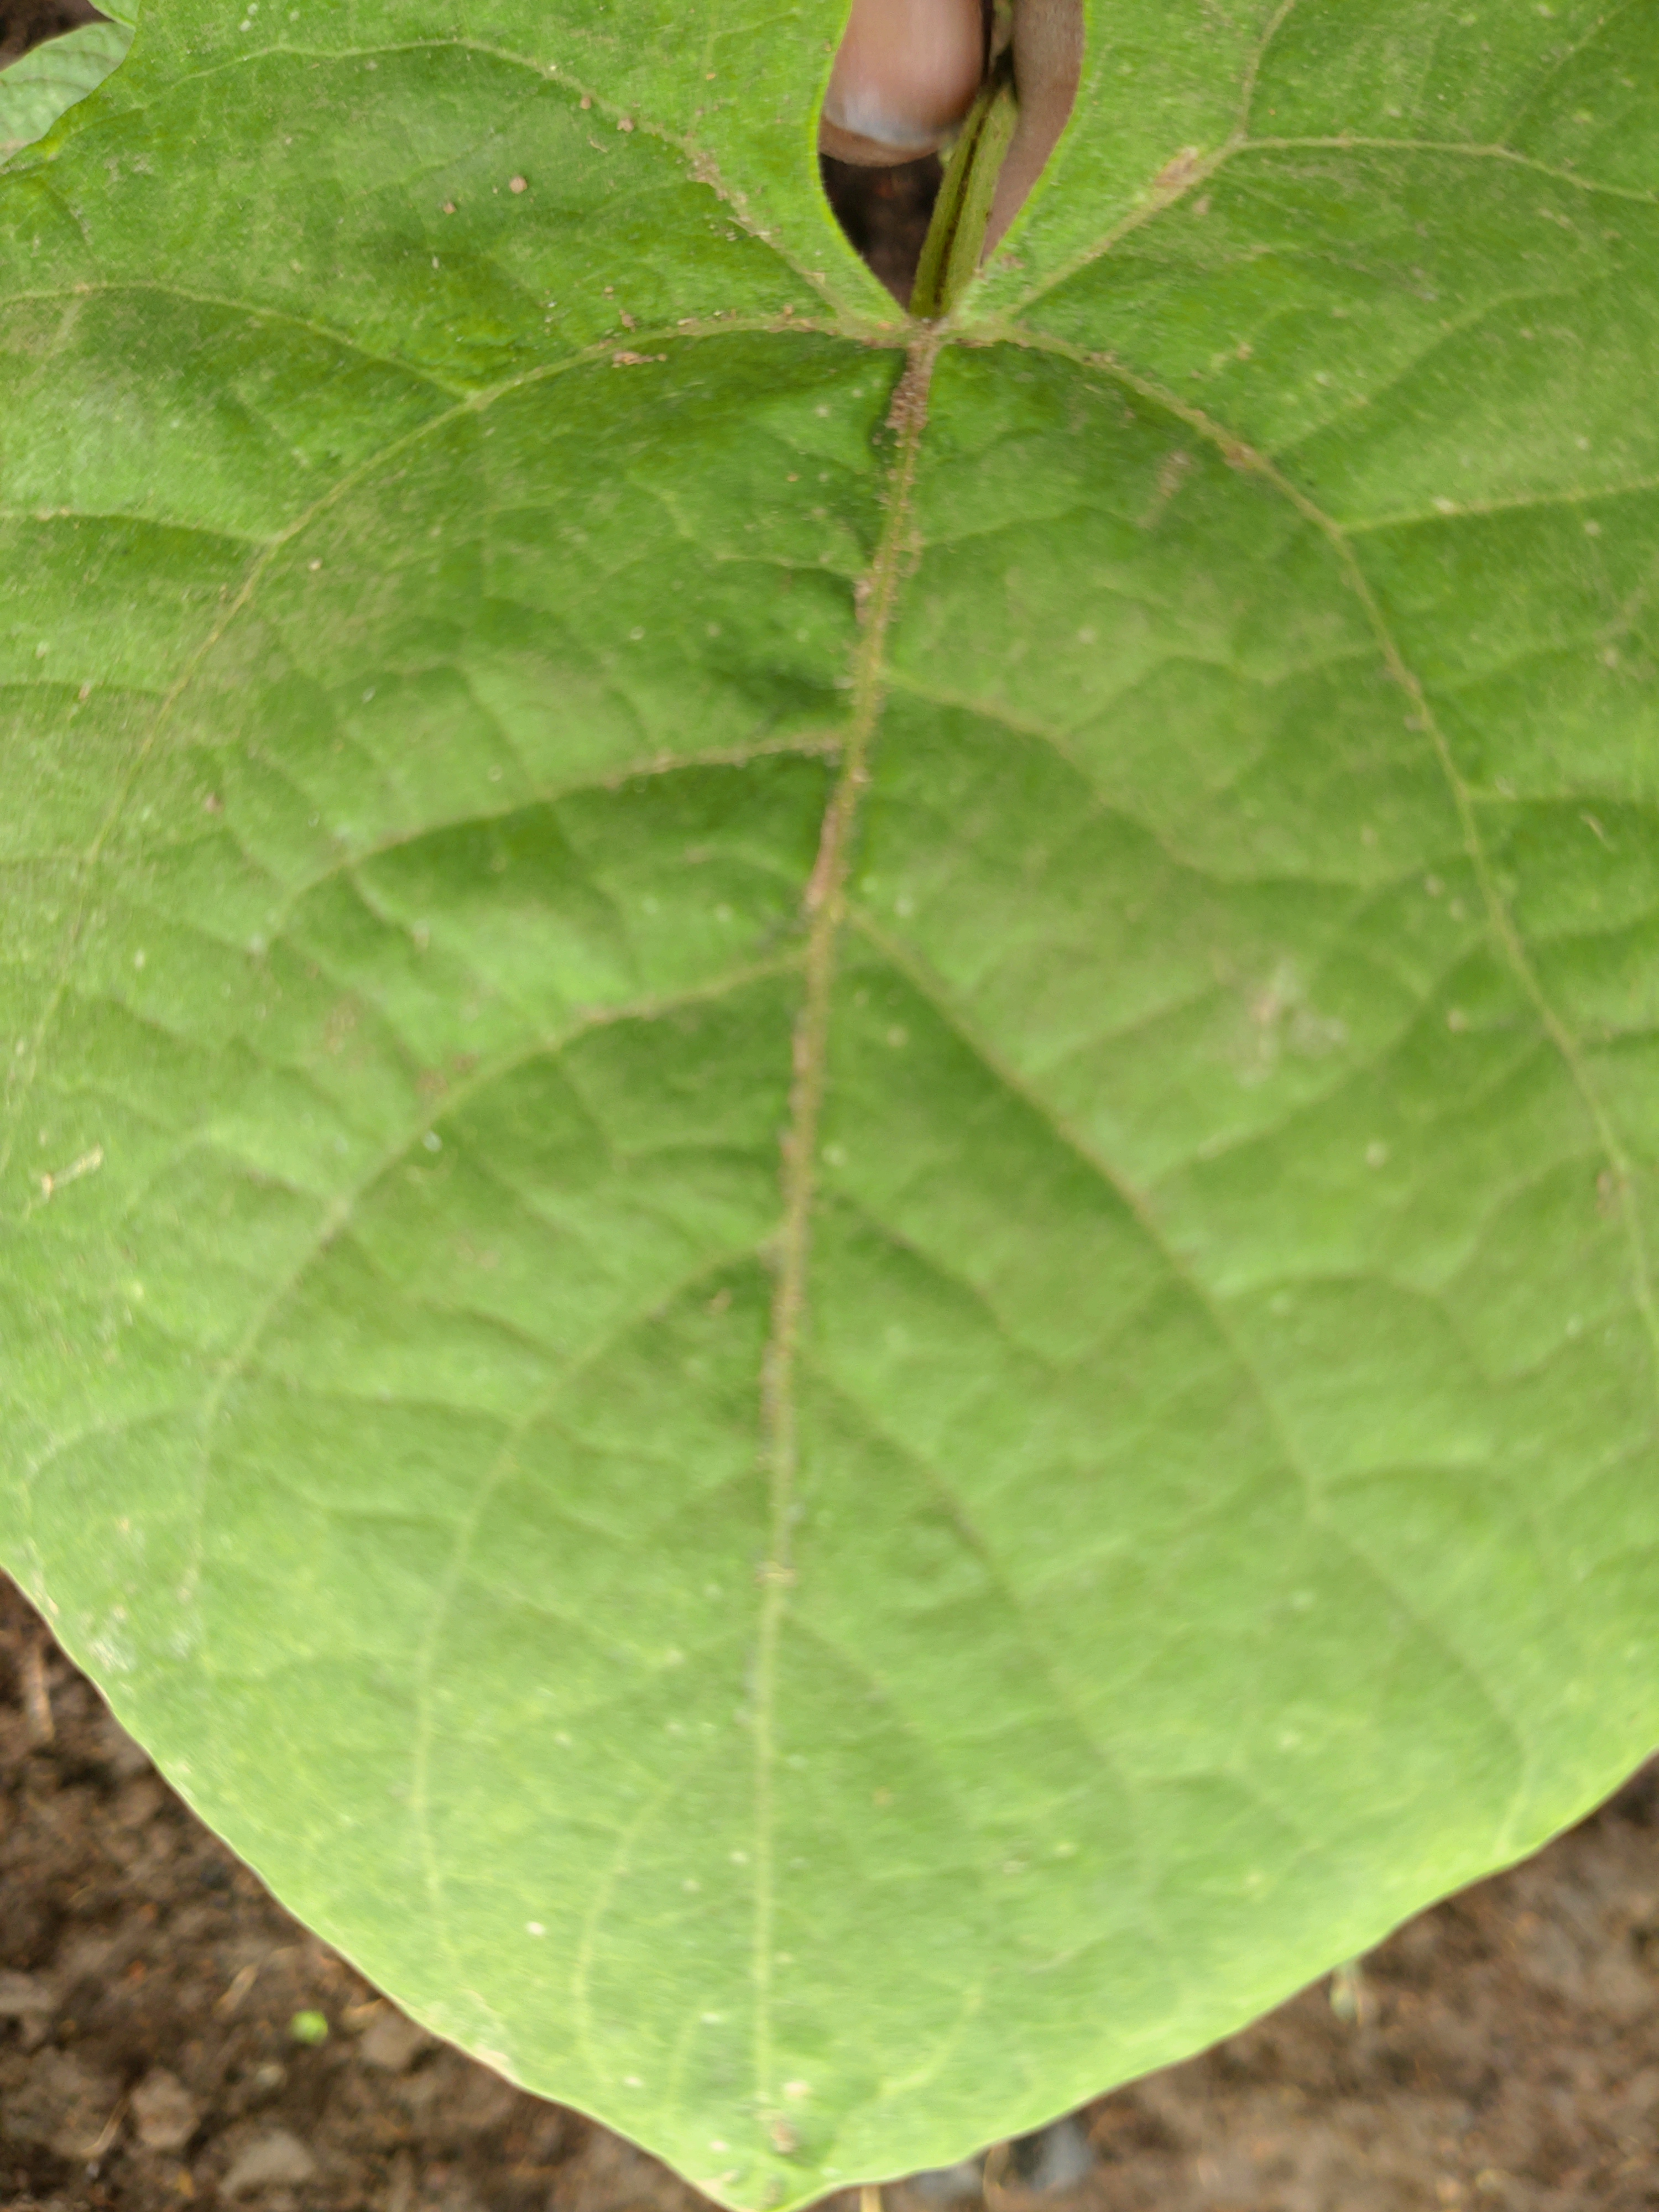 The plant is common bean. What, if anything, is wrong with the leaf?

healthy
